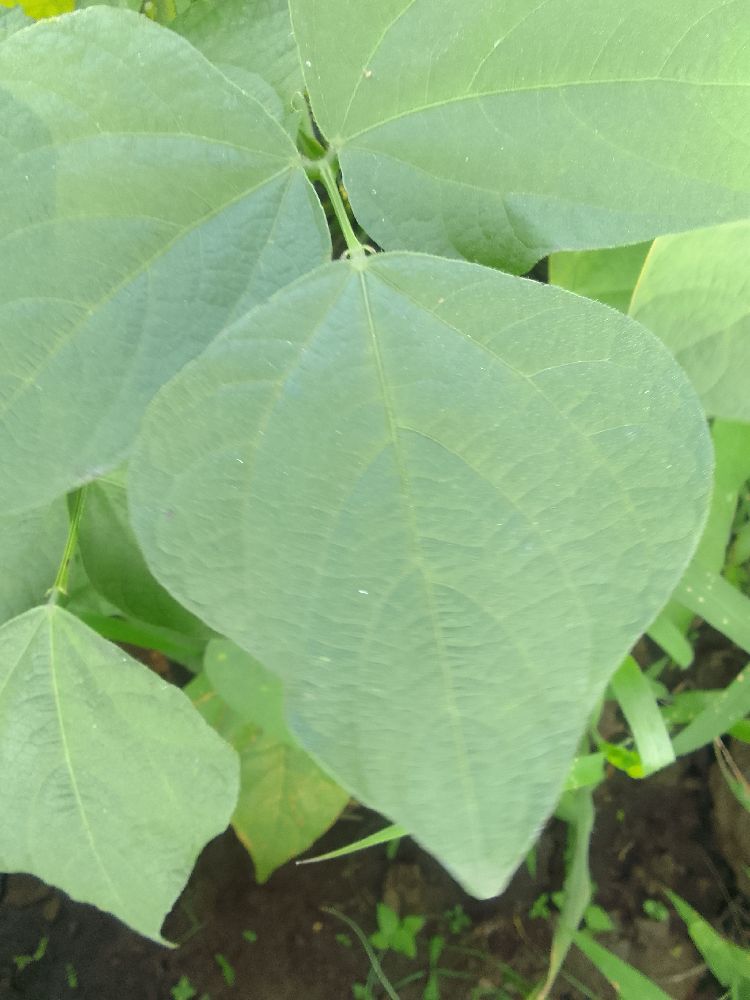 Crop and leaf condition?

common bean, healthy
